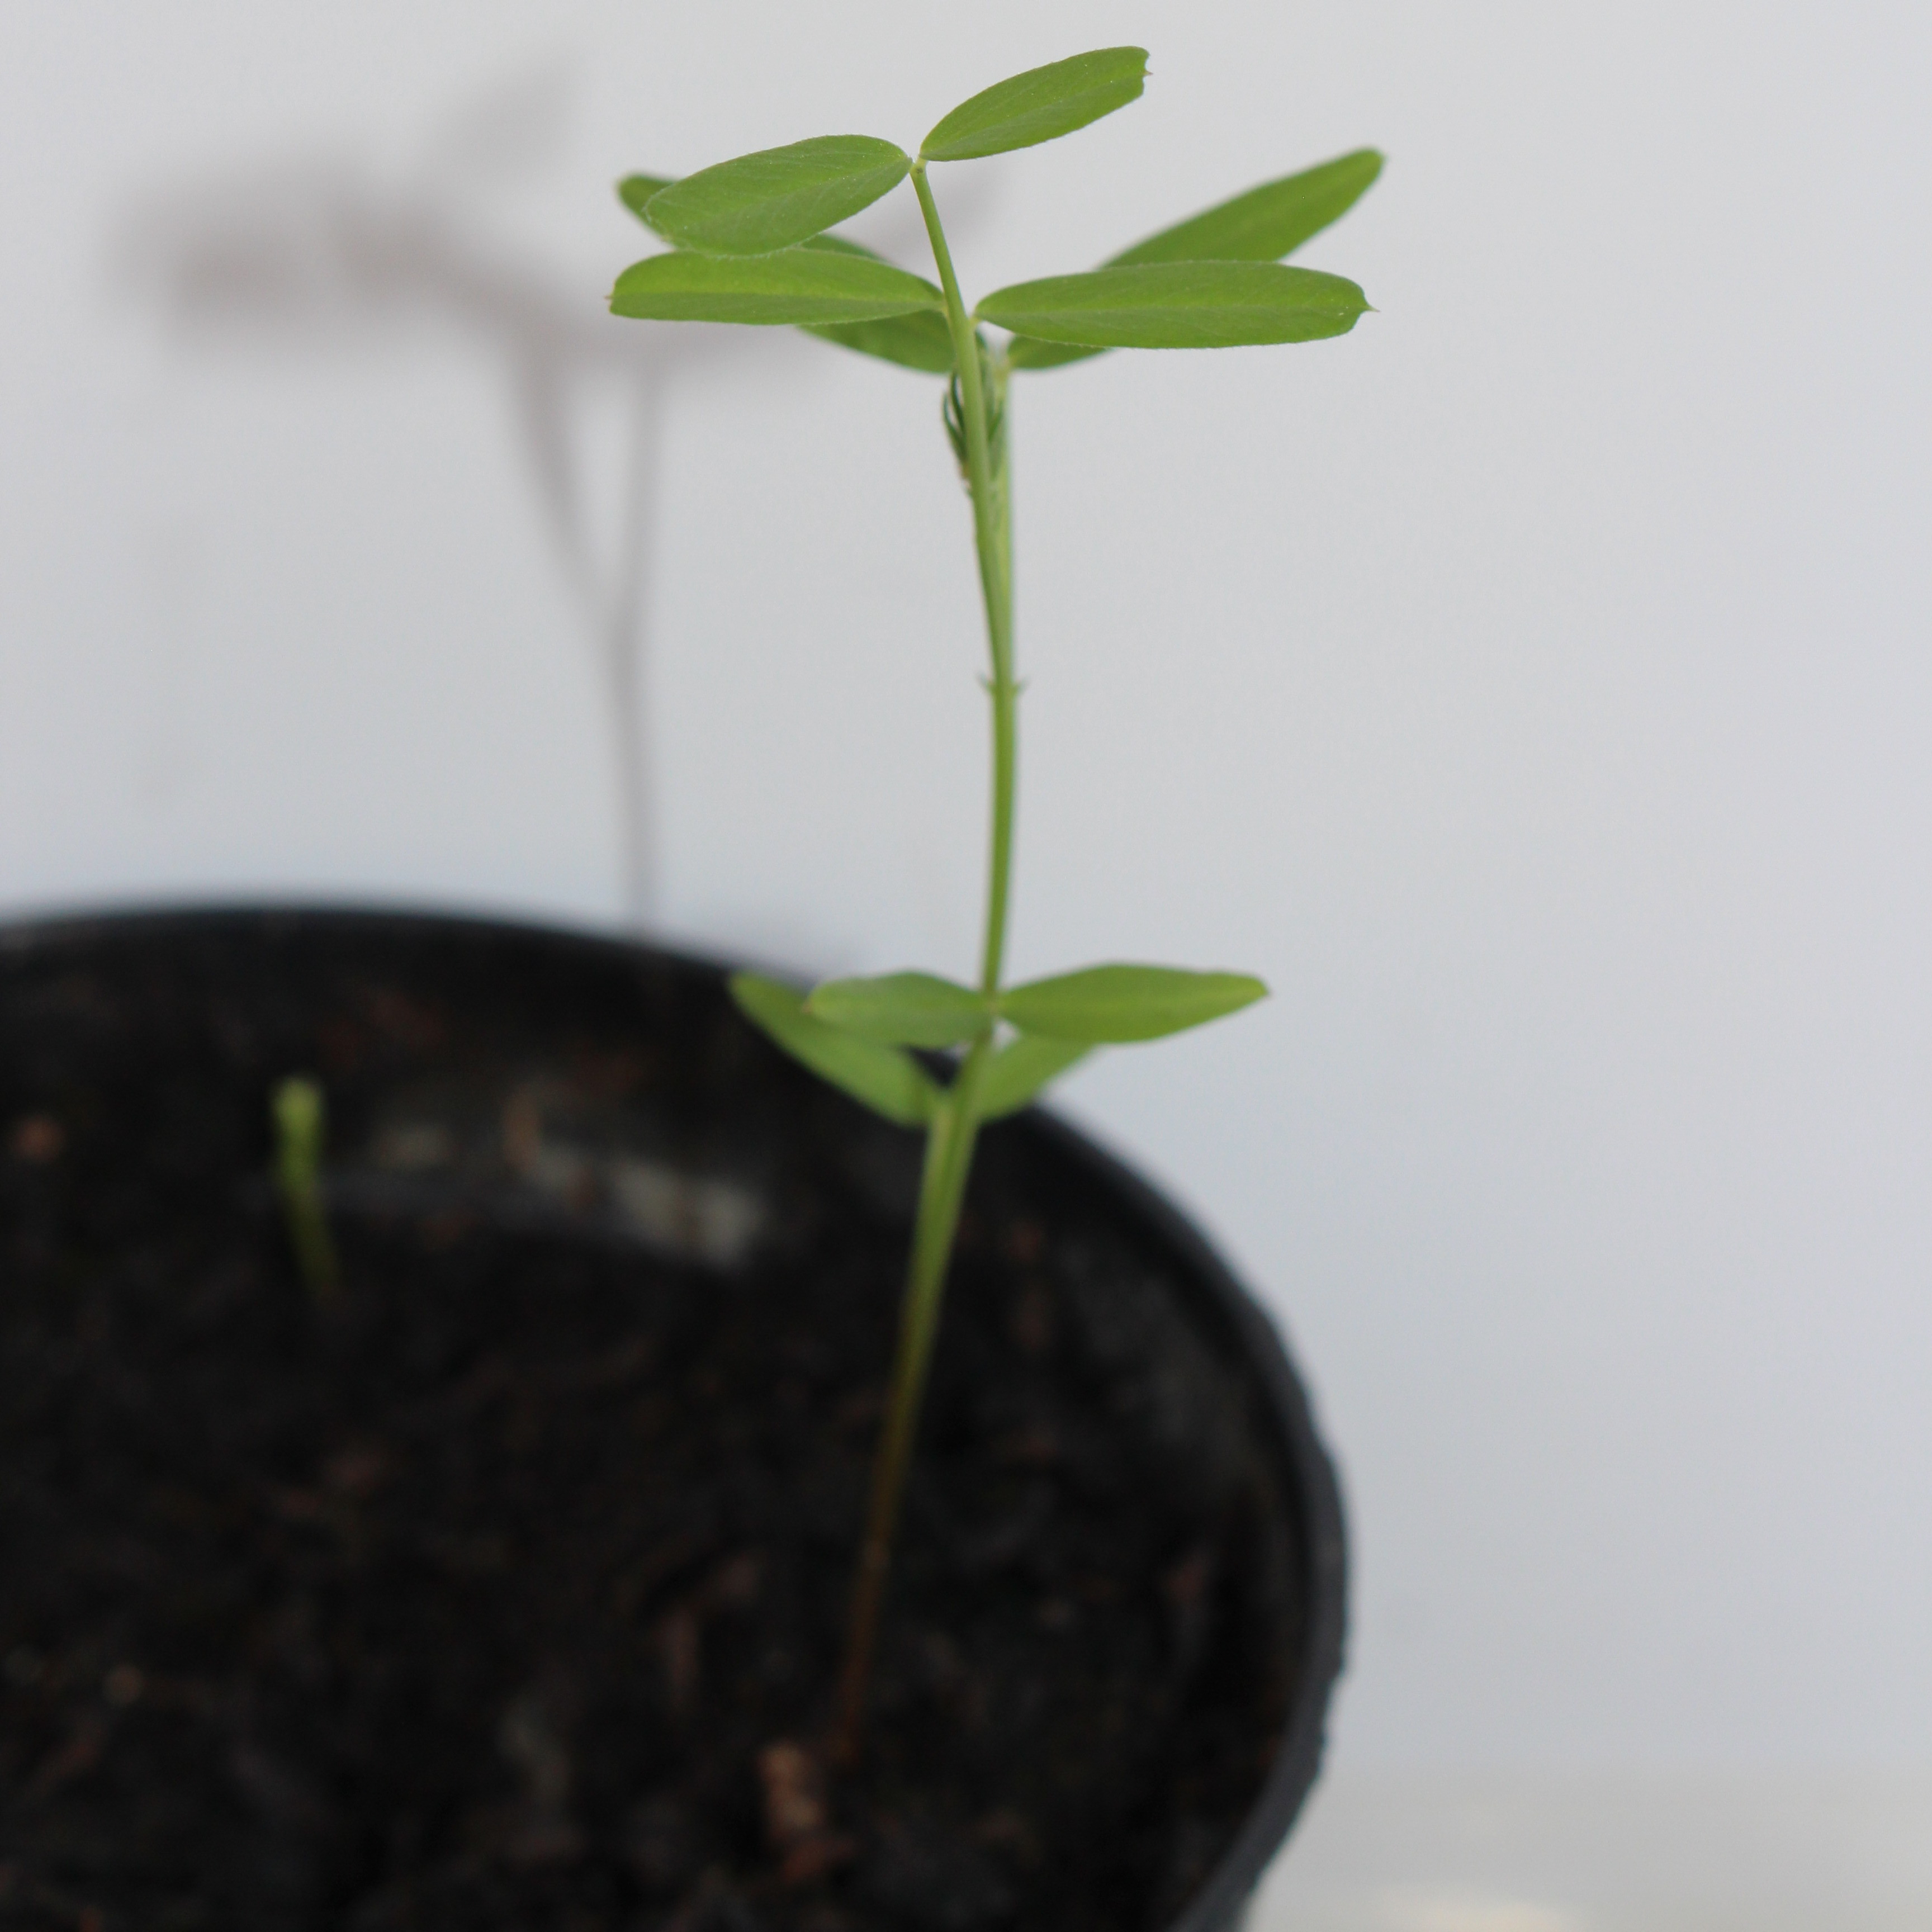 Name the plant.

Vicia sativa
